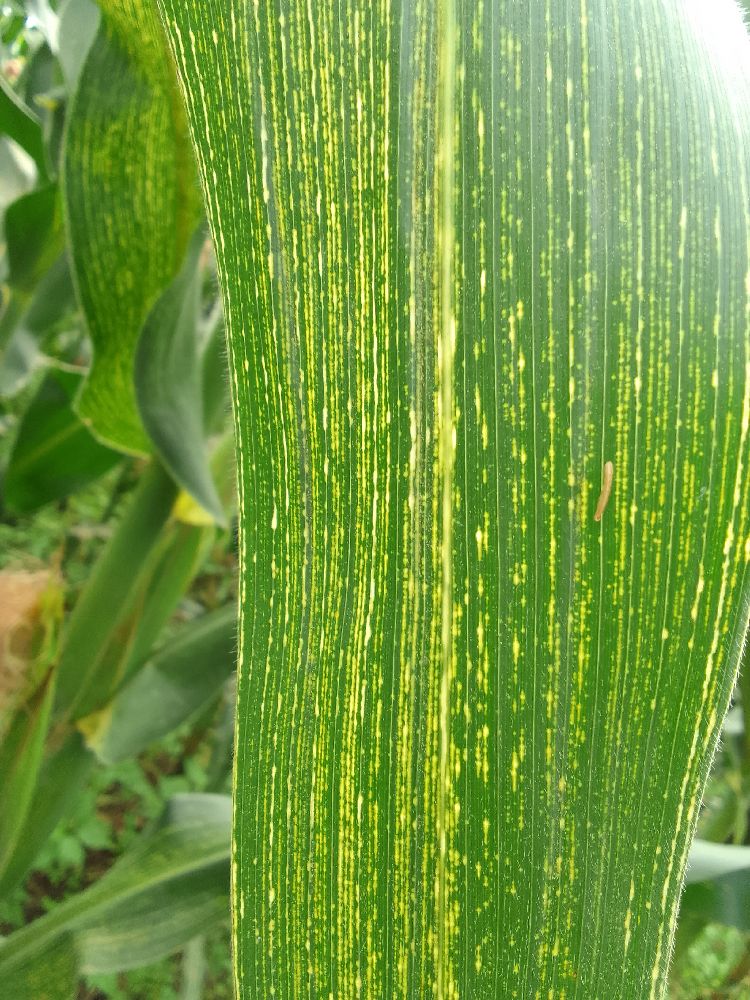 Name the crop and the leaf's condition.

maize, maize streak virus
